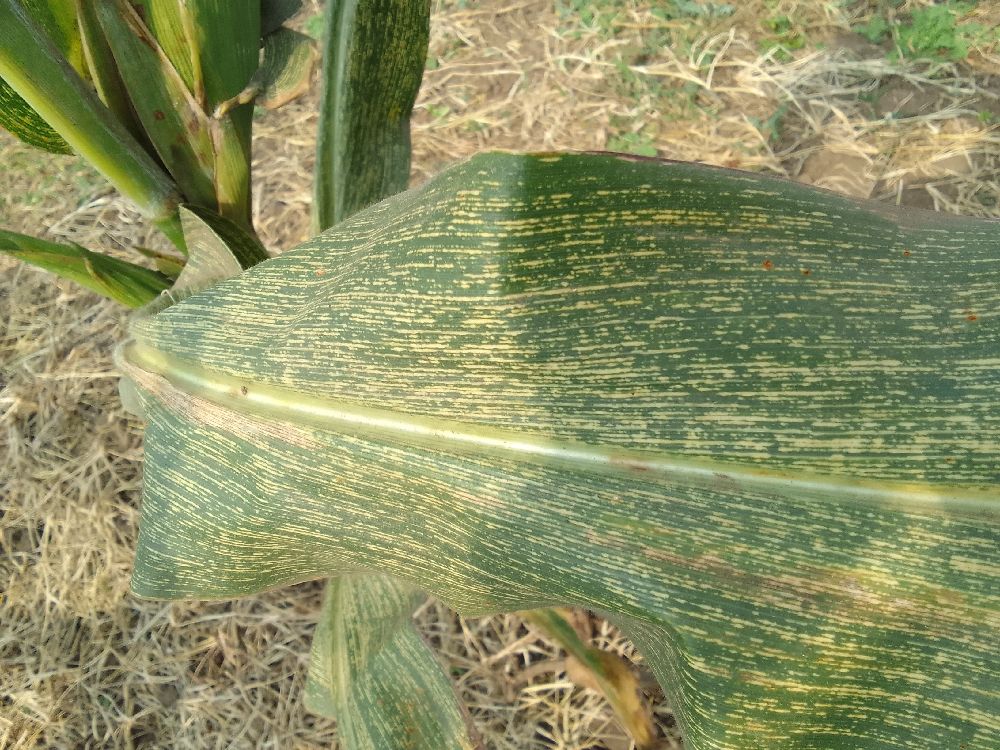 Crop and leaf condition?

maize, maize streak virus
